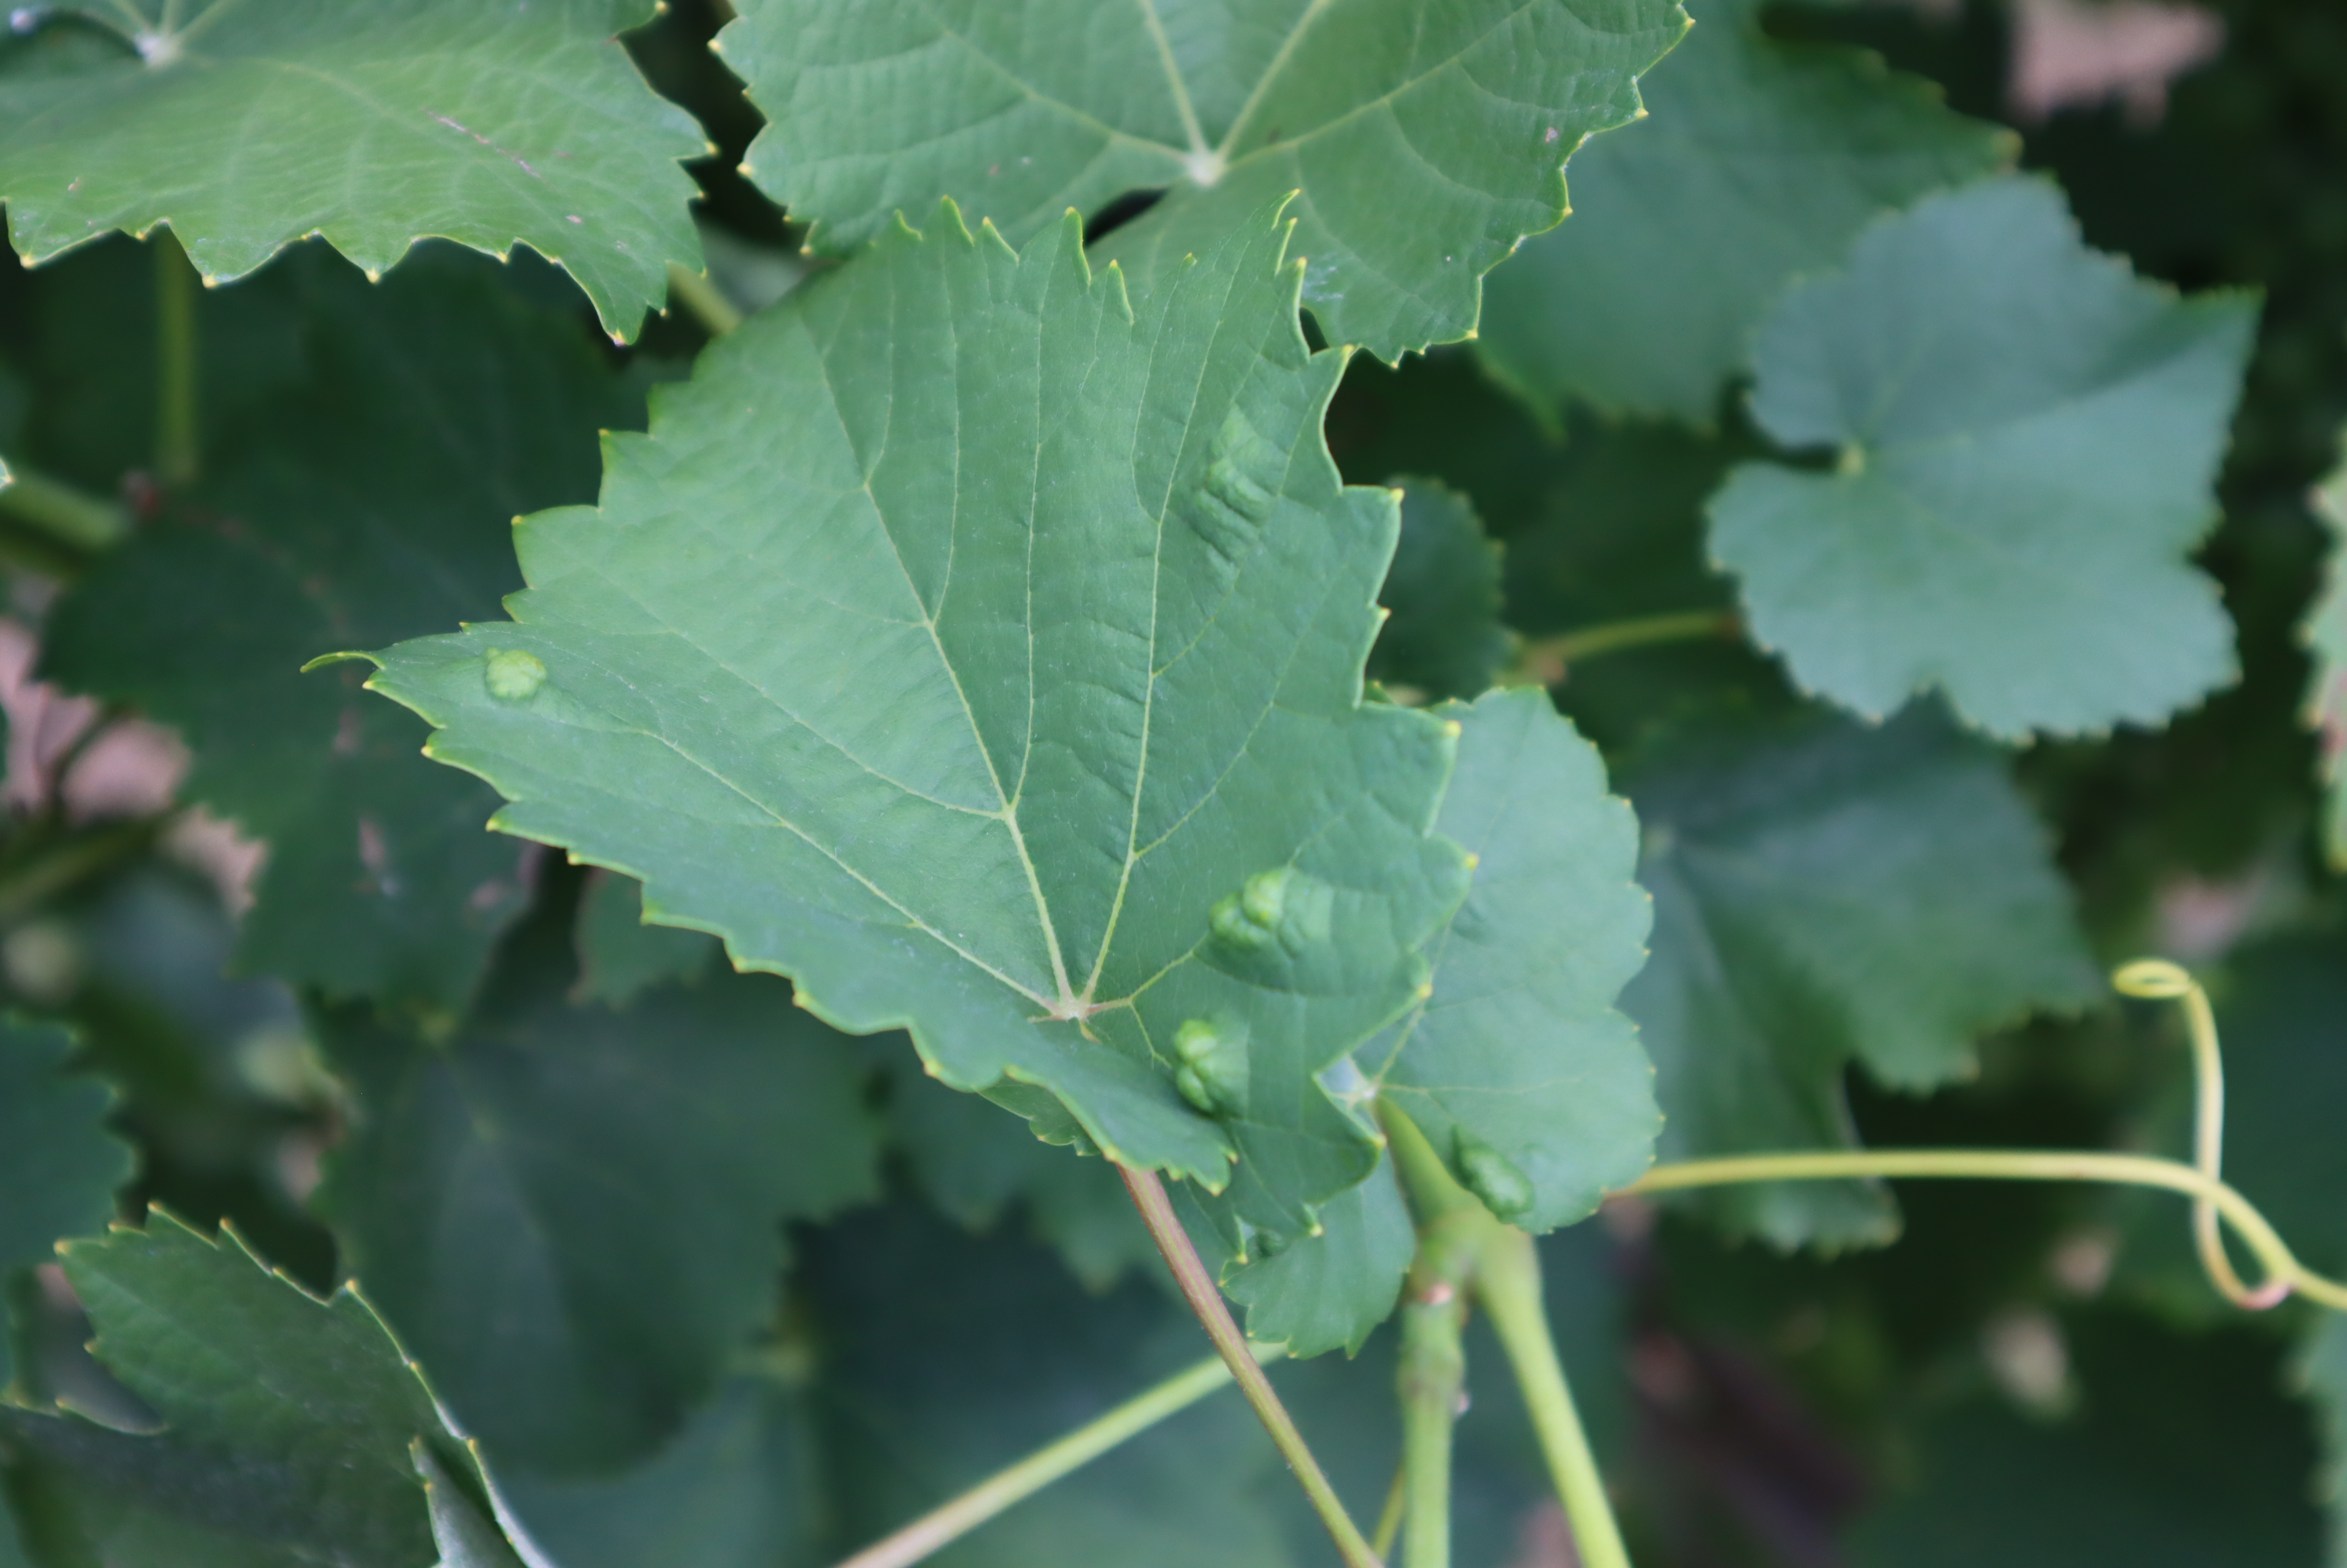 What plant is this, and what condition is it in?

grapevine, grape erineum mite
